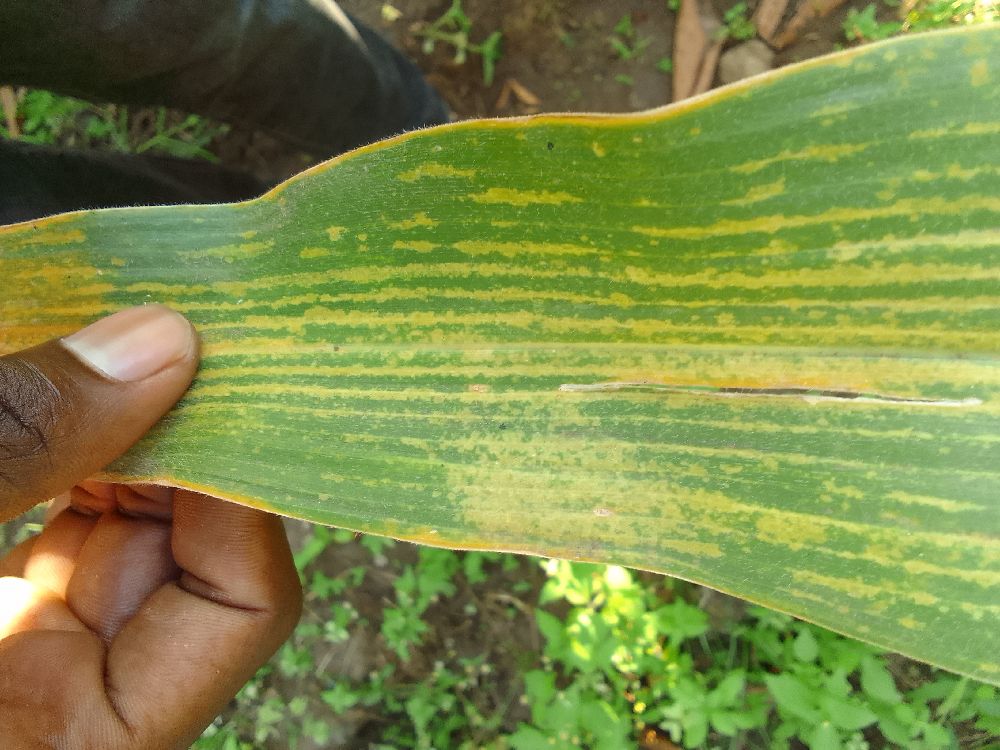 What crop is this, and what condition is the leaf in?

maize, maize lethal necrosis
